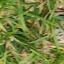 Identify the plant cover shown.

grass
